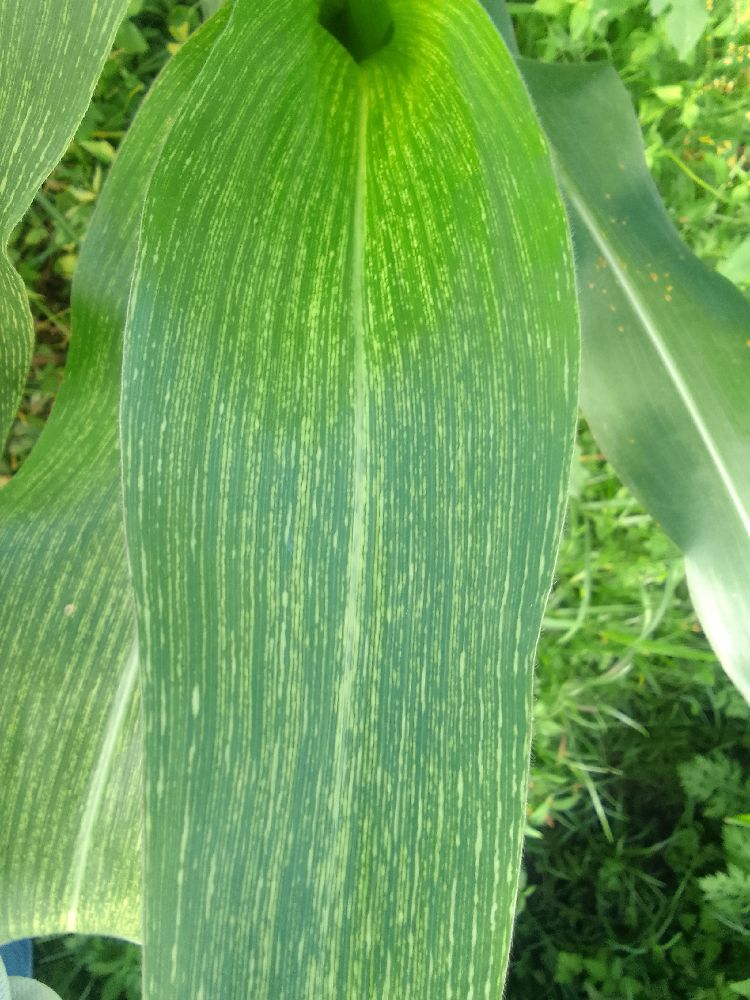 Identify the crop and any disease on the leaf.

maize, maize streak virus
